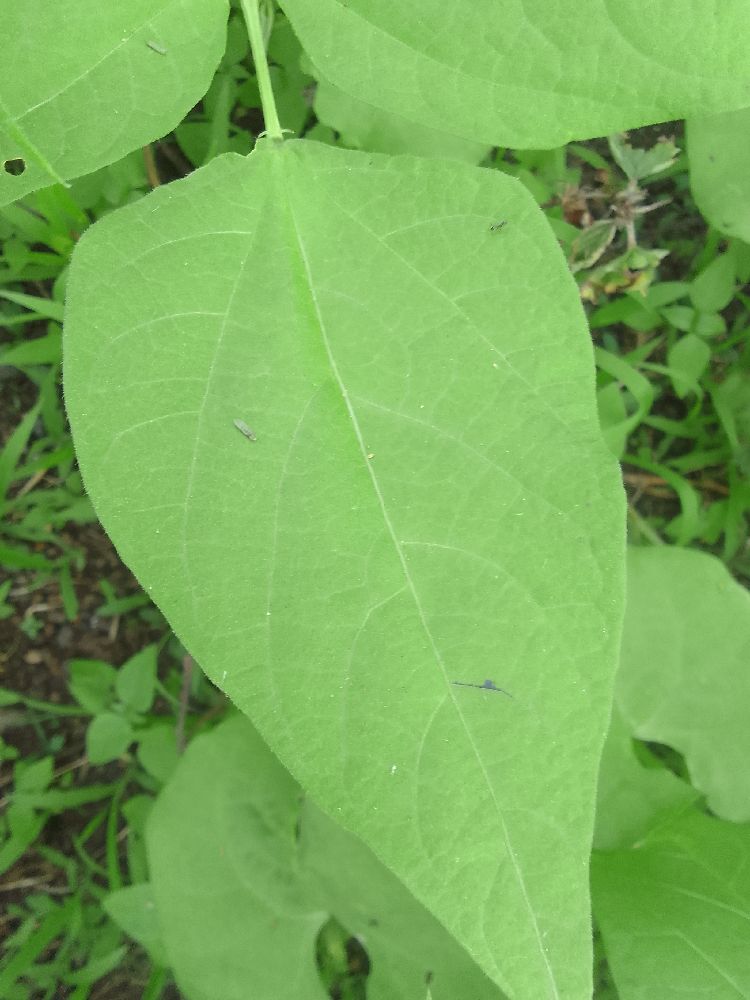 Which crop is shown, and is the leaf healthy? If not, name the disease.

common bean, healthy
